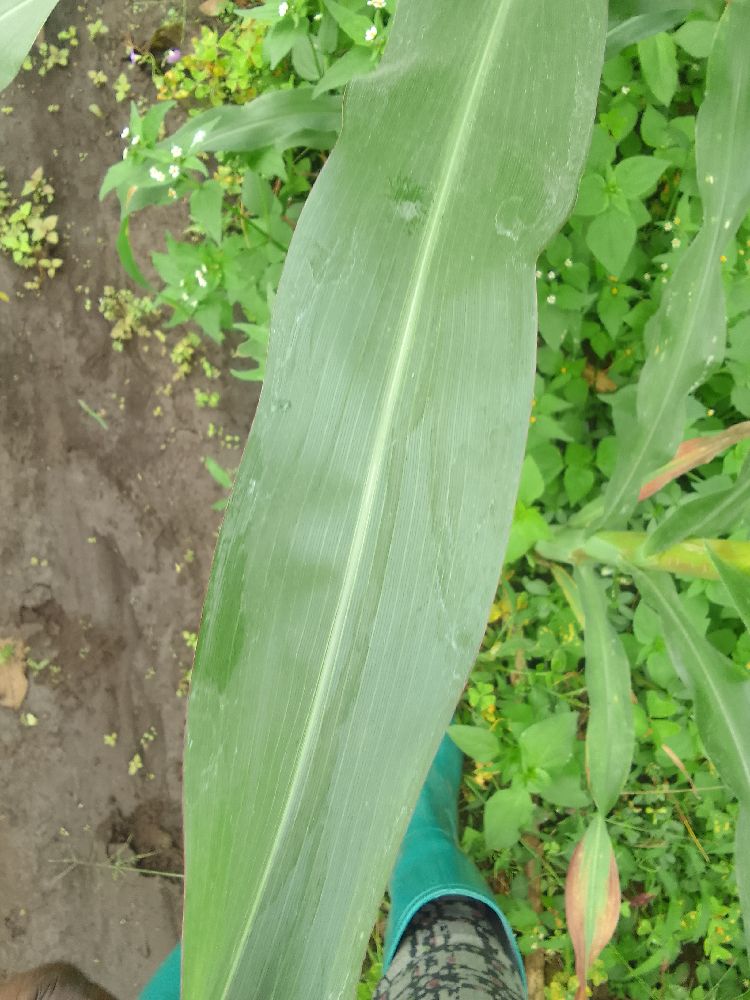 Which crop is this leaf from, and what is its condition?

maize, healthy
